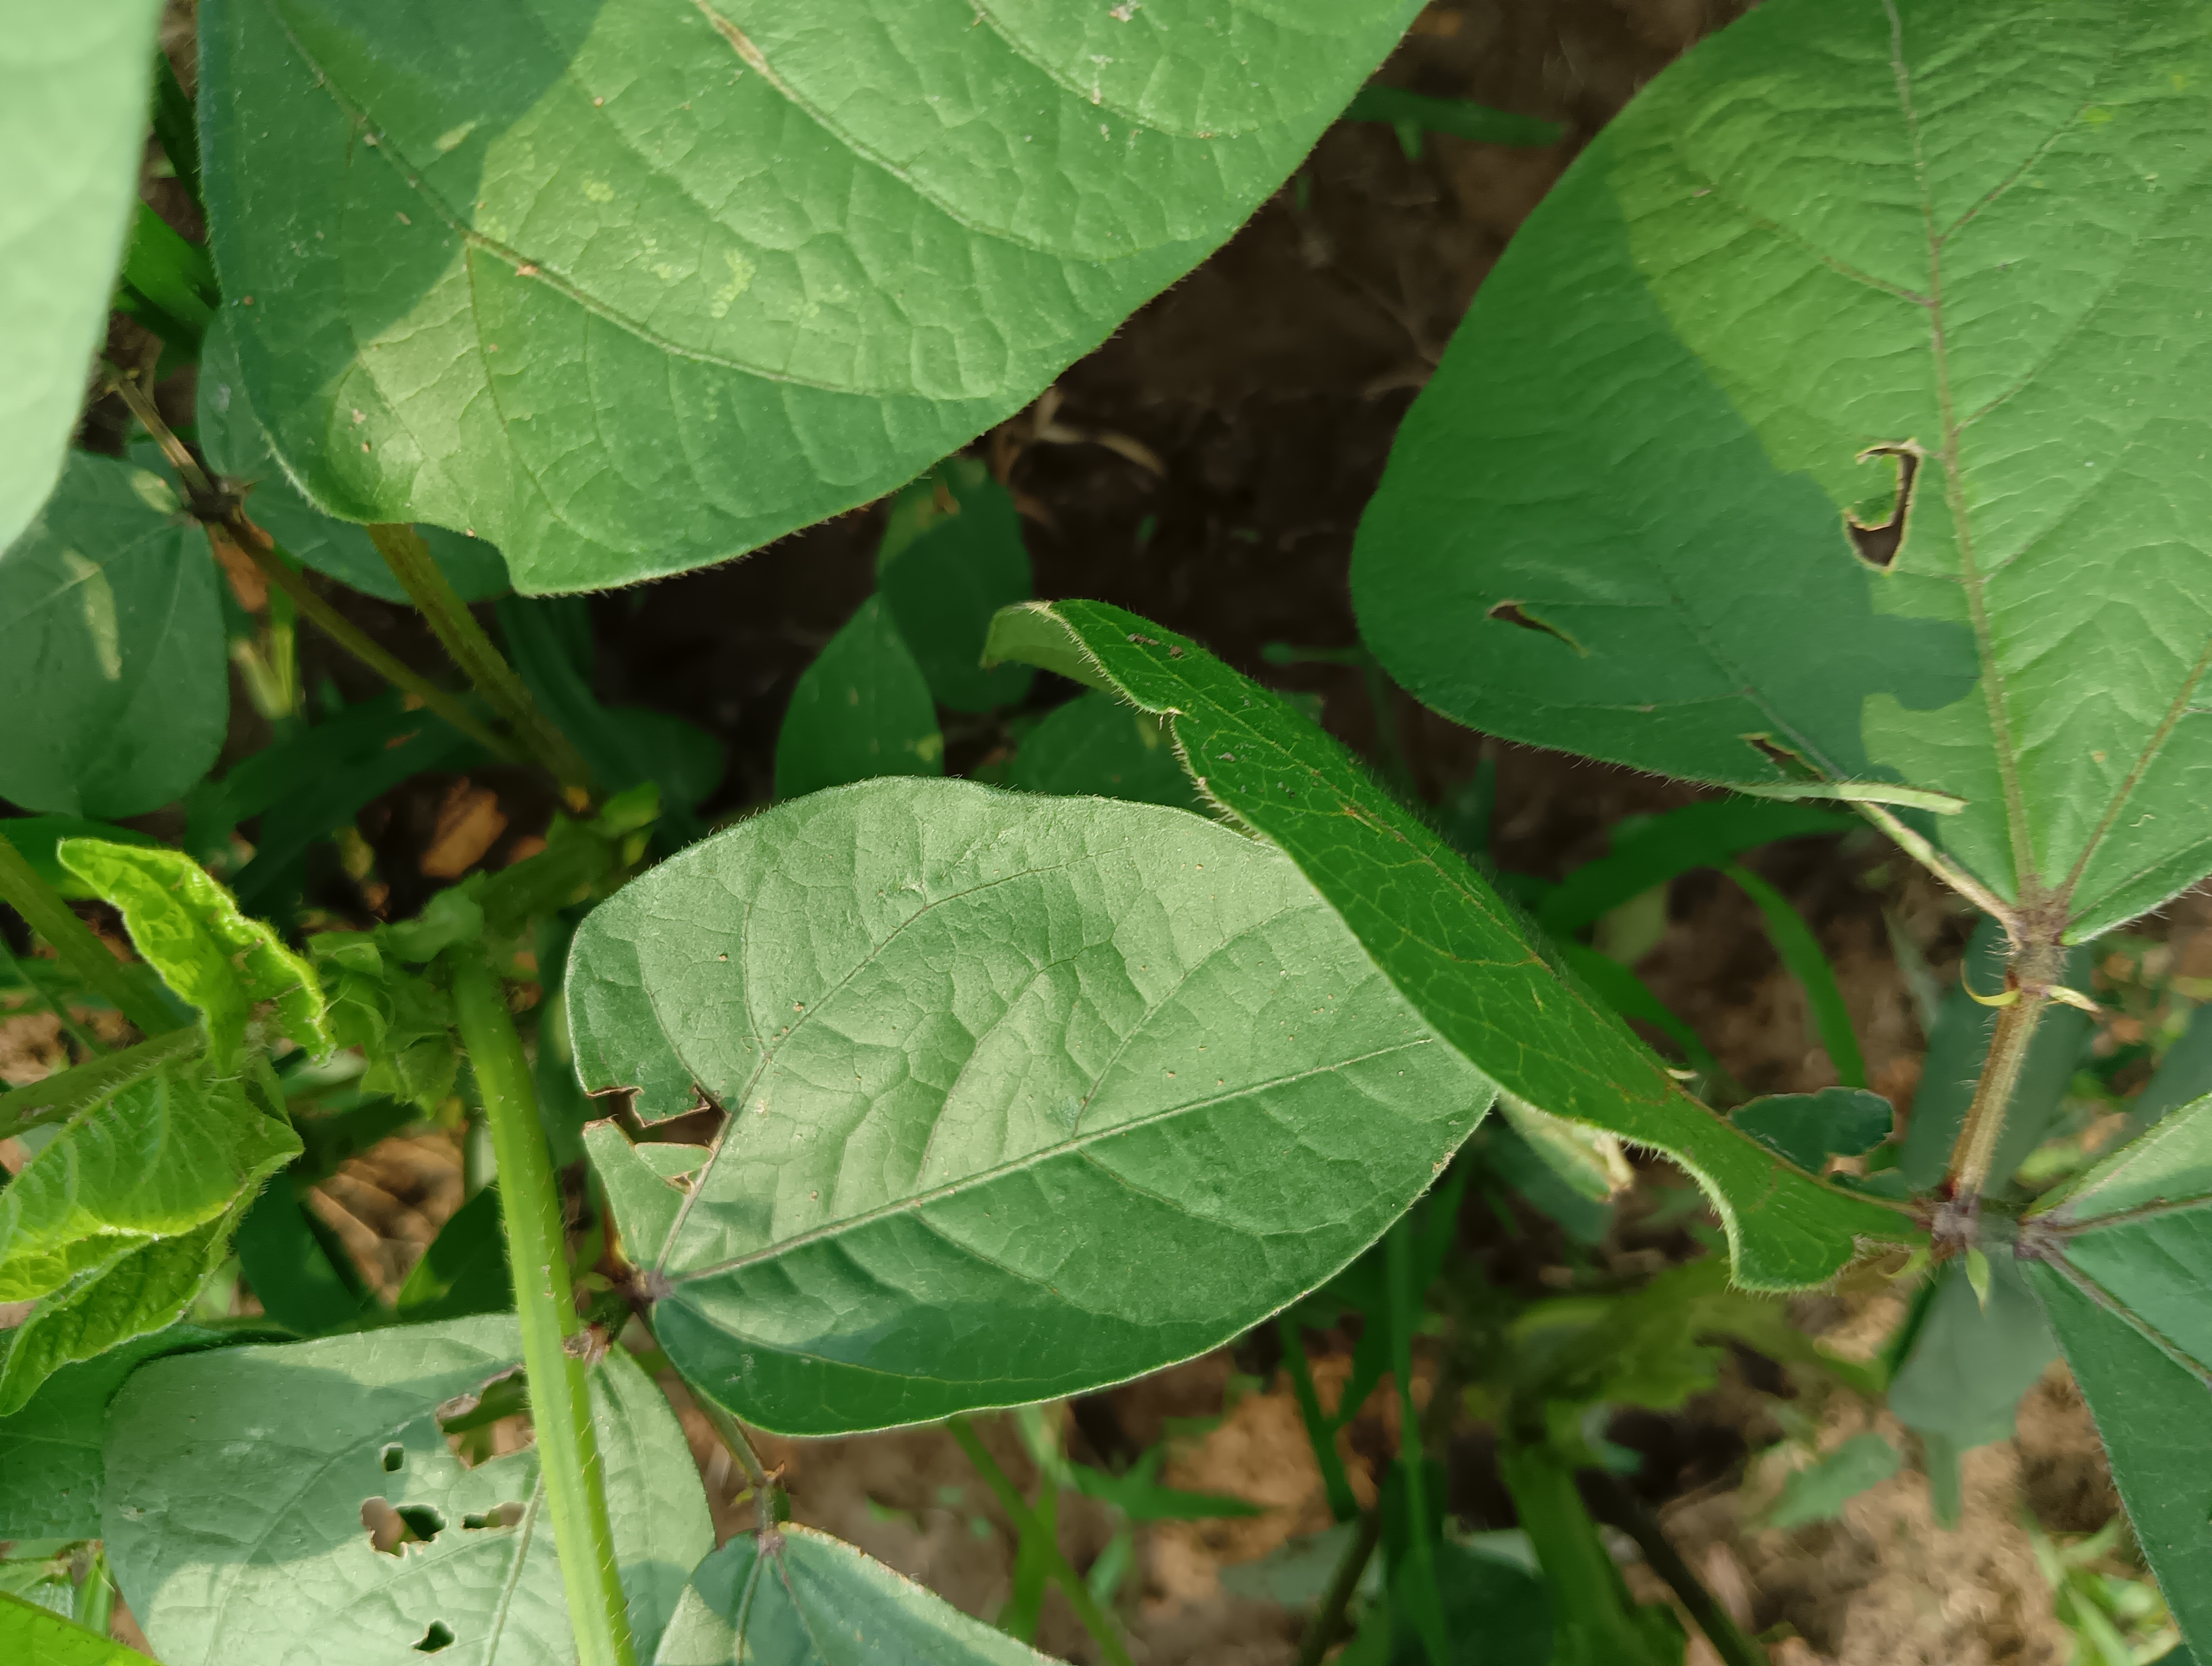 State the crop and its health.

mungbean, healthy
